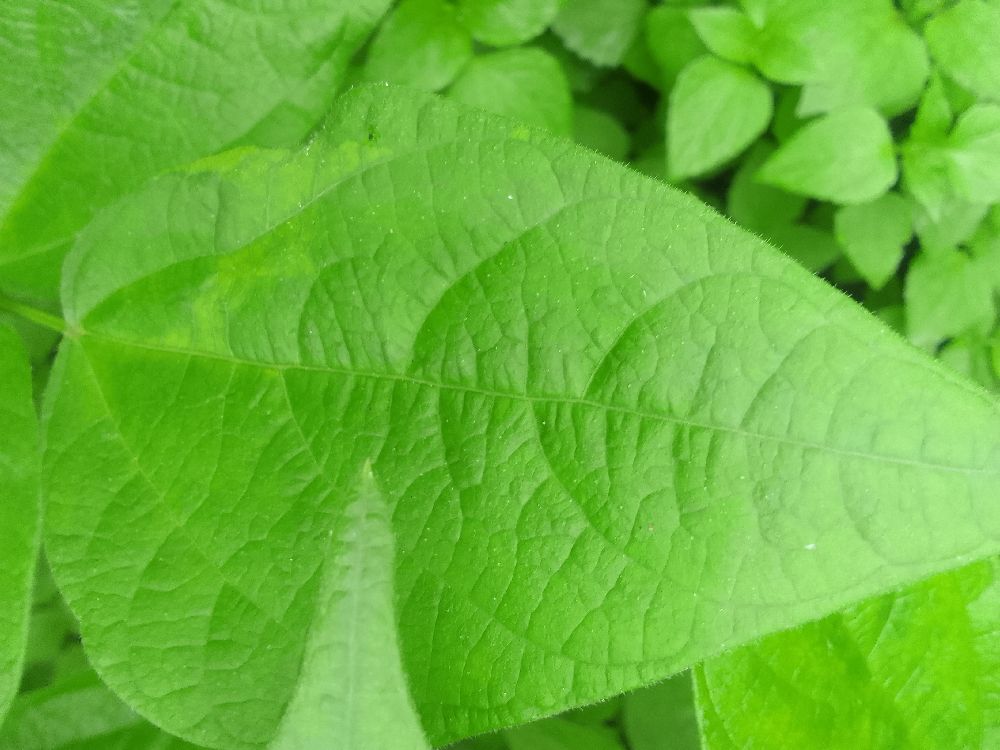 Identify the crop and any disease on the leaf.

common bean, healthy
